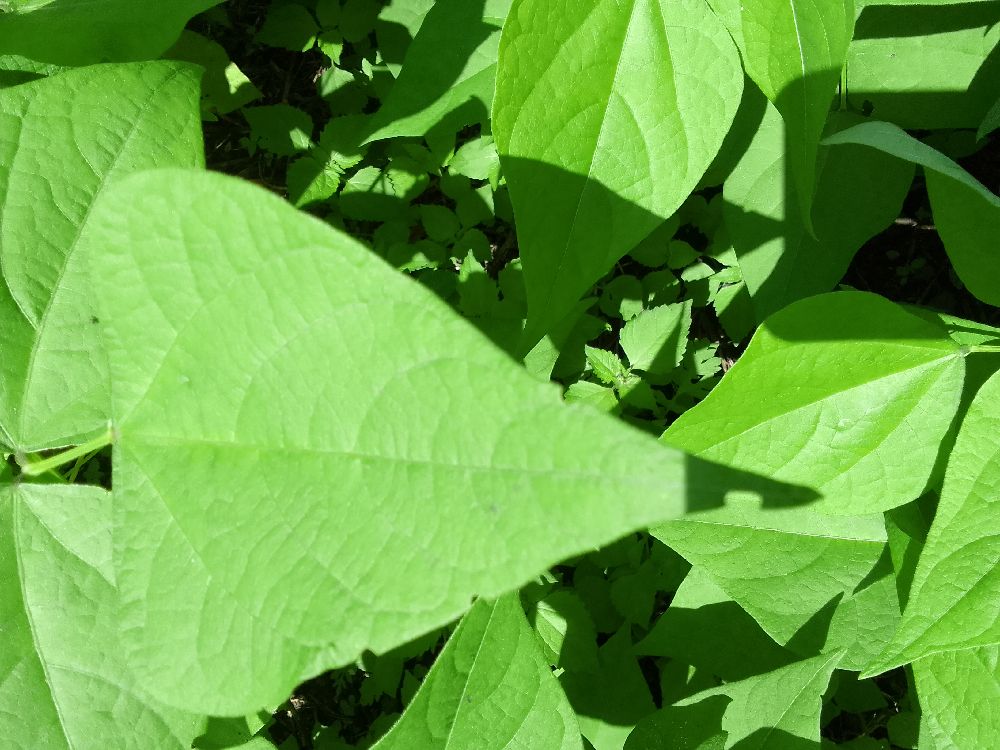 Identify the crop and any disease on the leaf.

common bean, healthy
